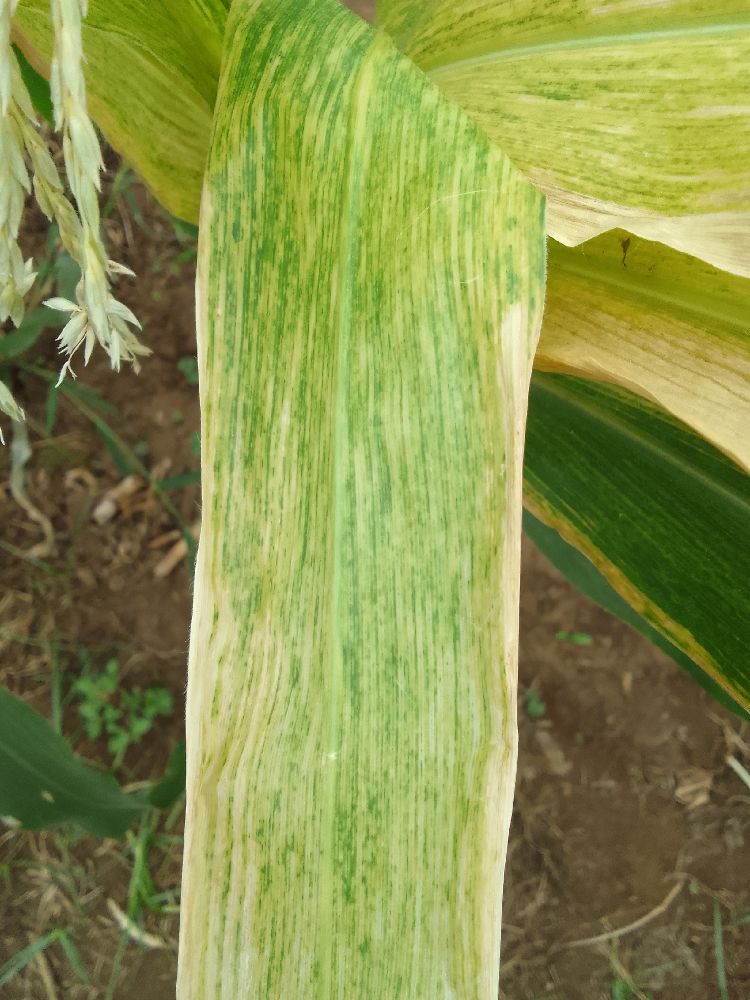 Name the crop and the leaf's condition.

maize, maize lethal necrosis
